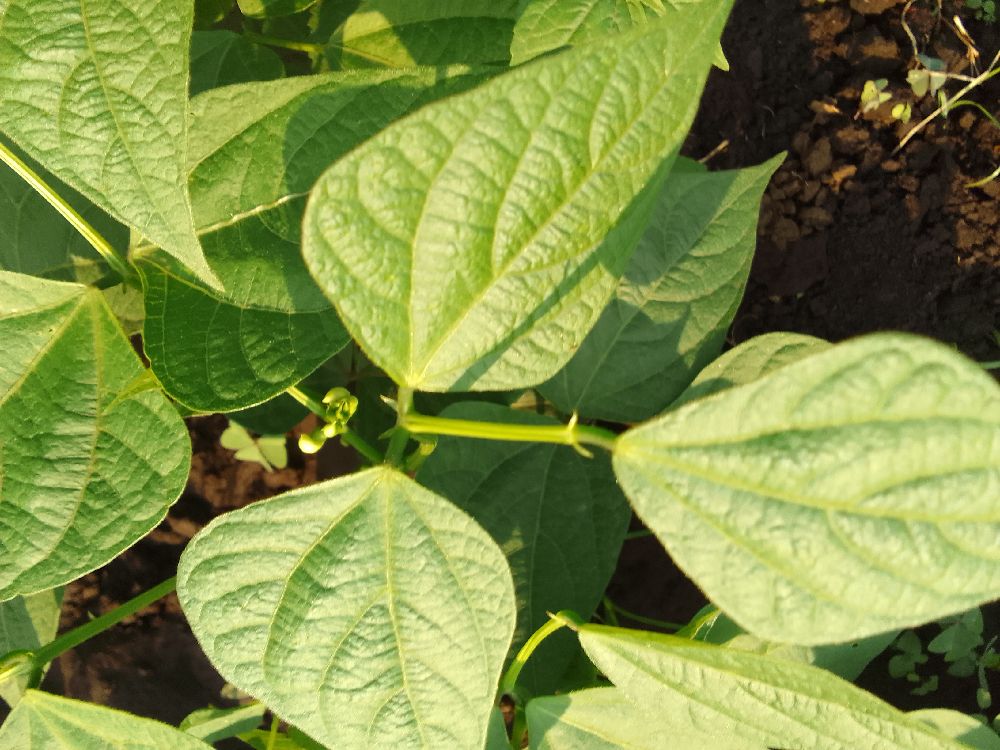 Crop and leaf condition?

common bean, healthy
